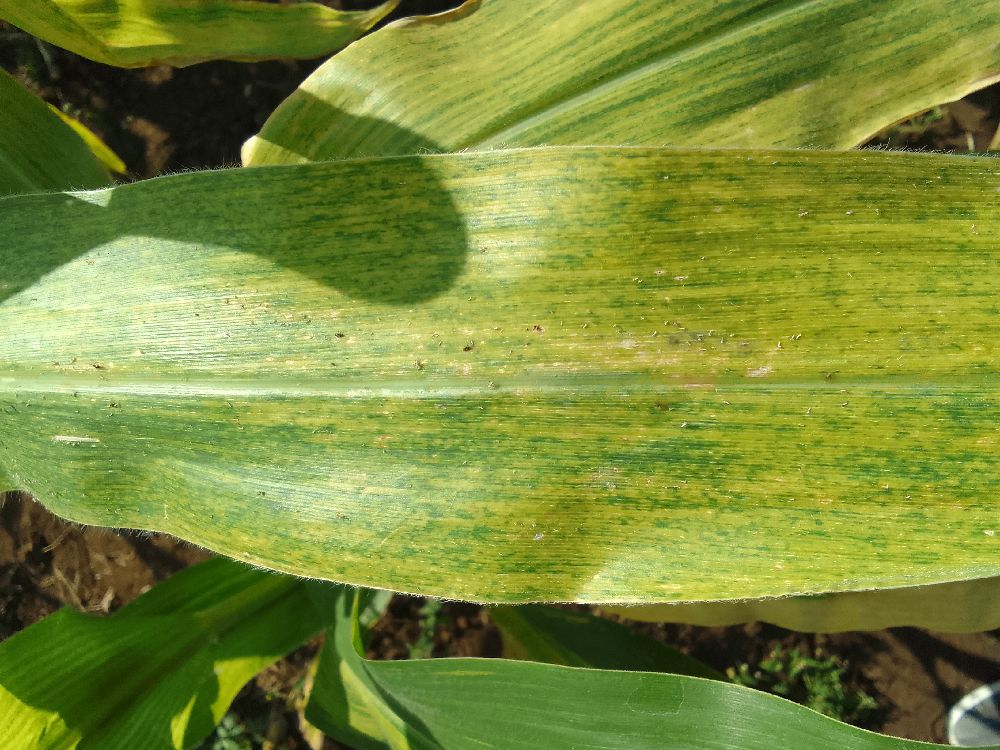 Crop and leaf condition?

maize, maize lethal necrosis
